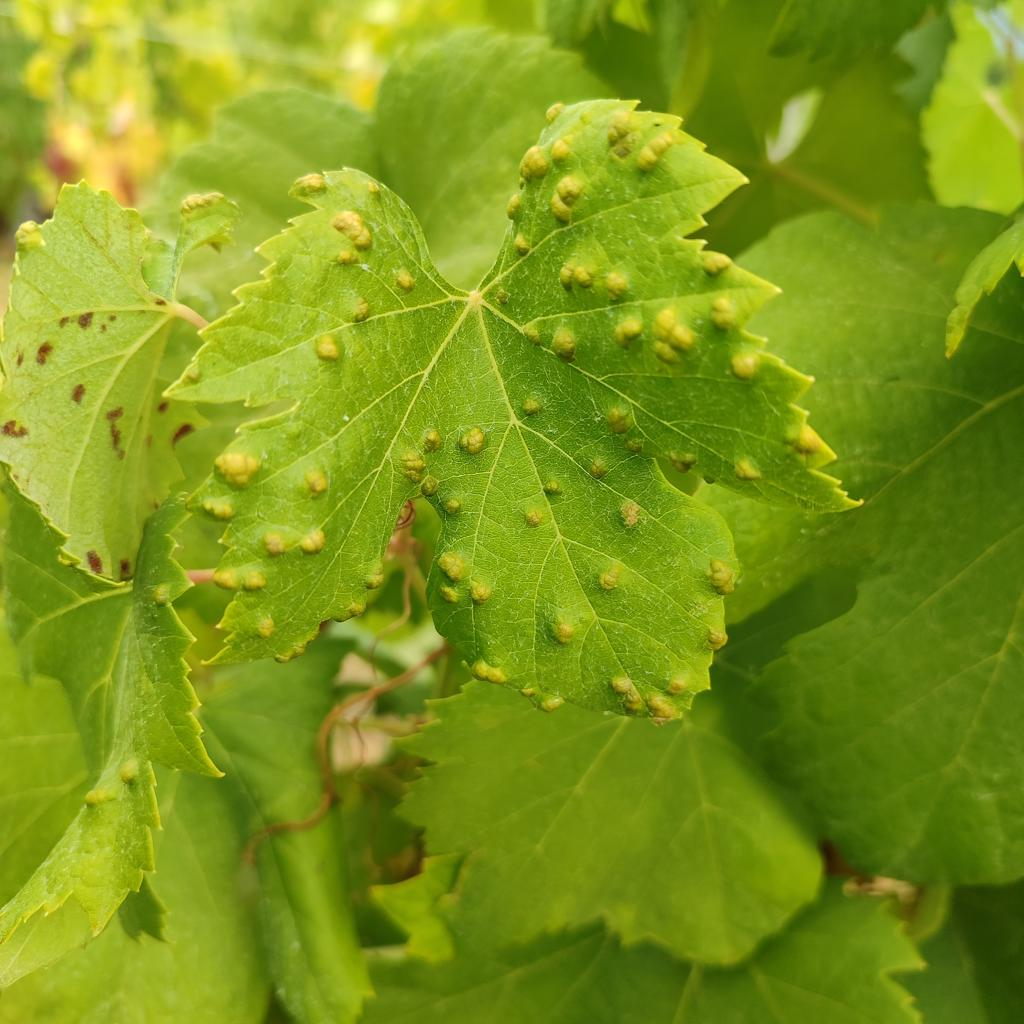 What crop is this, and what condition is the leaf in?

grapevine, erineum mite
